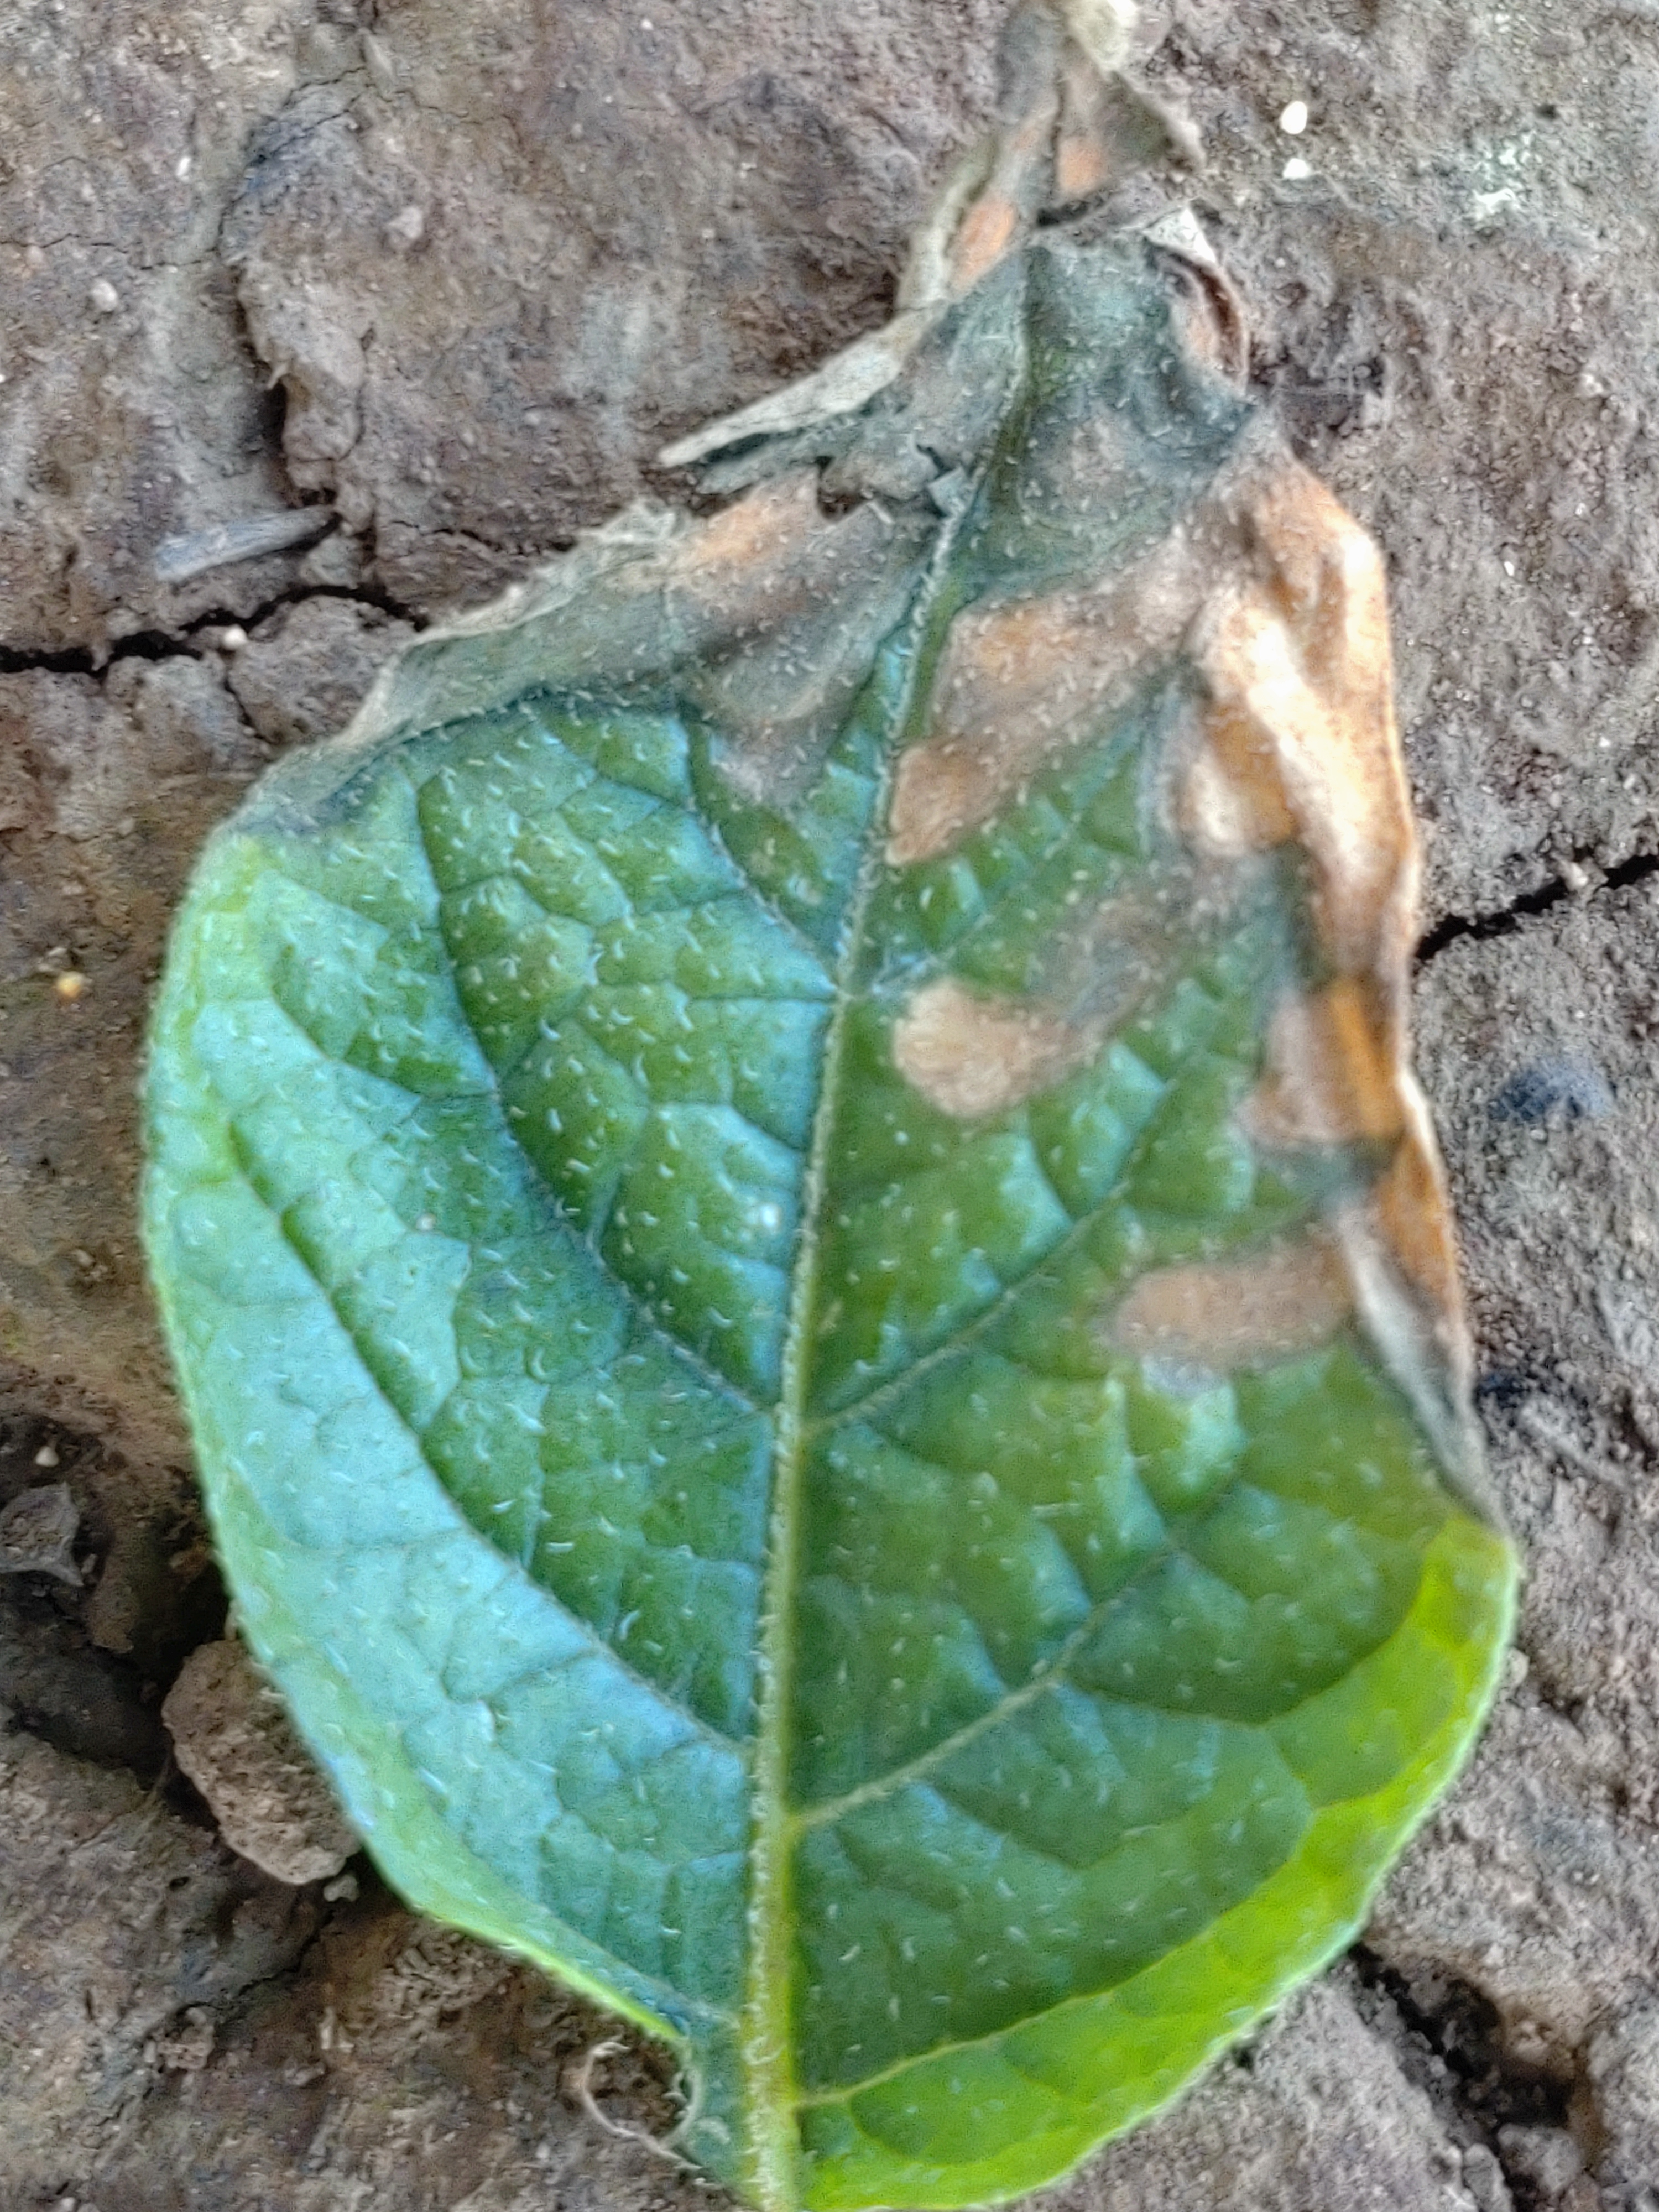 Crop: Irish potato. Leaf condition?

early blight
